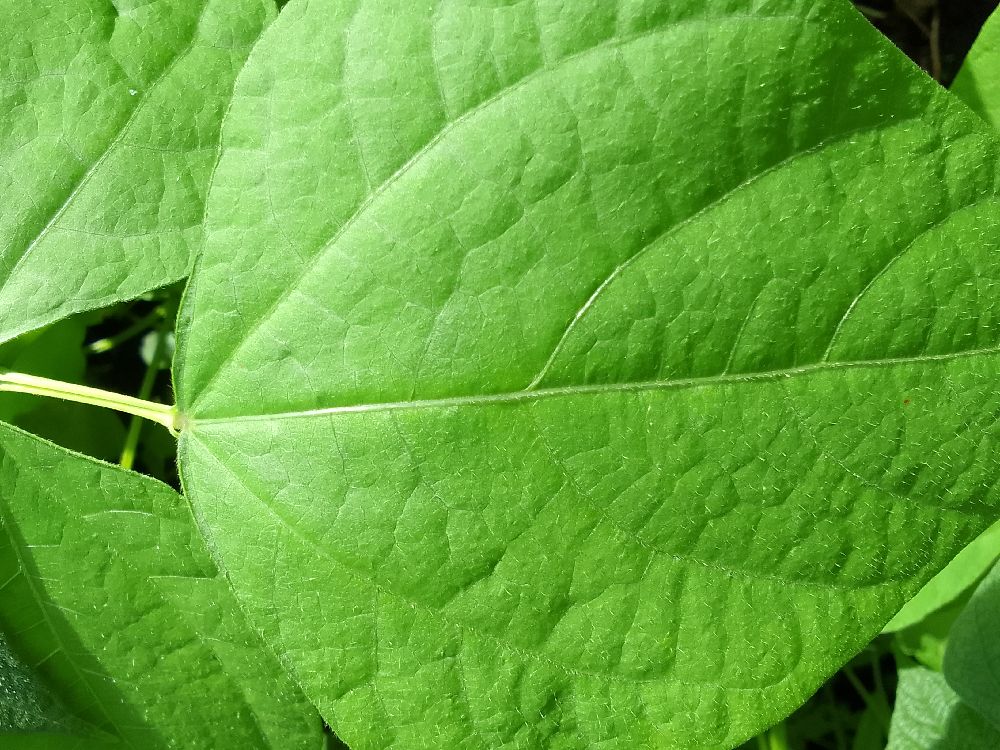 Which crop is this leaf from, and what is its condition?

common bean, healthy
